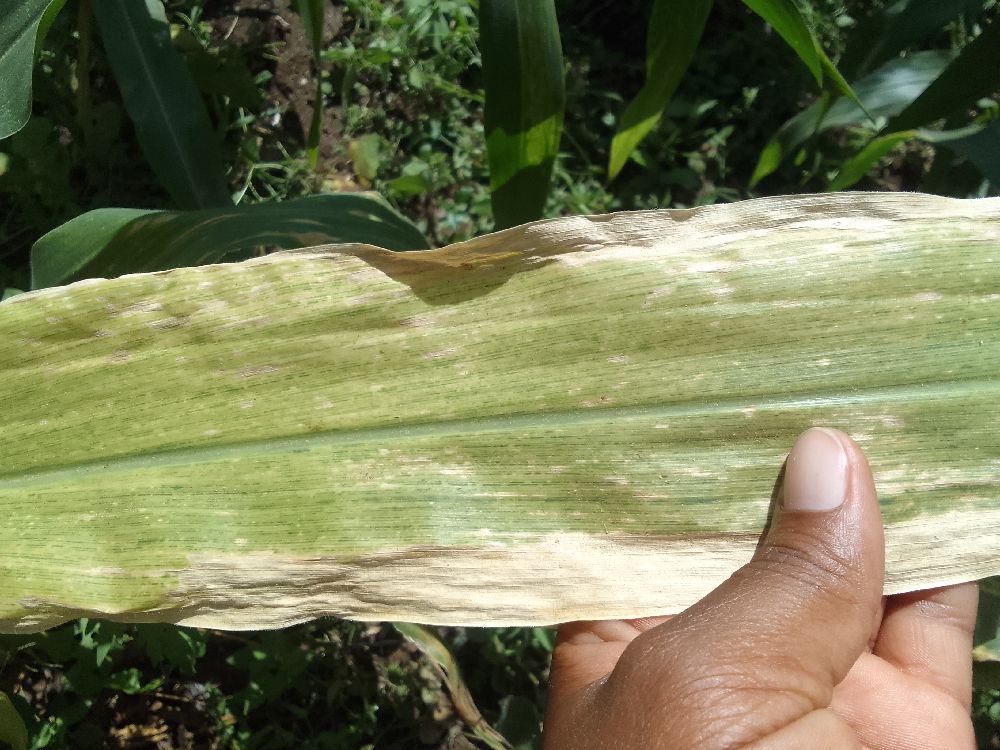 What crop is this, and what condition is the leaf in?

maize, maize lethal necrosis
